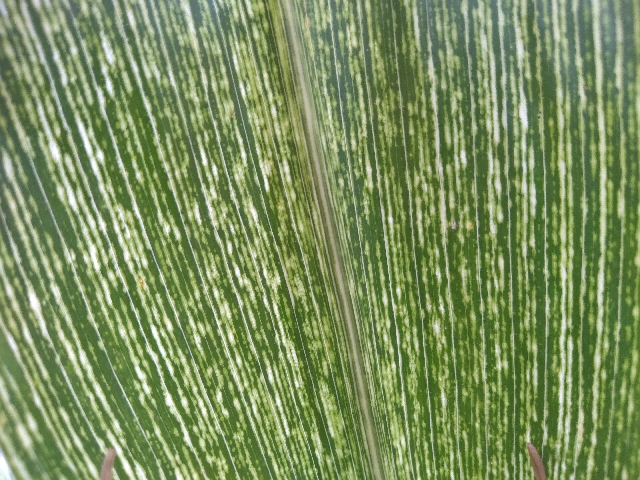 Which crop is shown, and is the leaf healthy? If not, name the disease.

maize, maize streak virus
